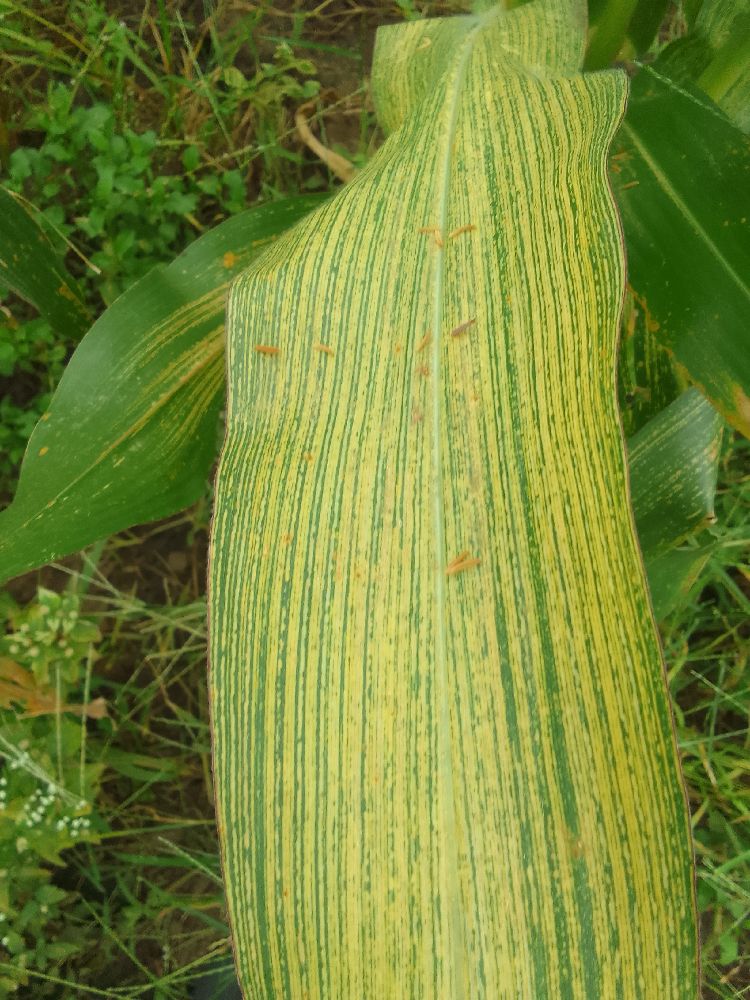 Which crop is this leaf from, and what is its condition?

maize, maize streak virus
